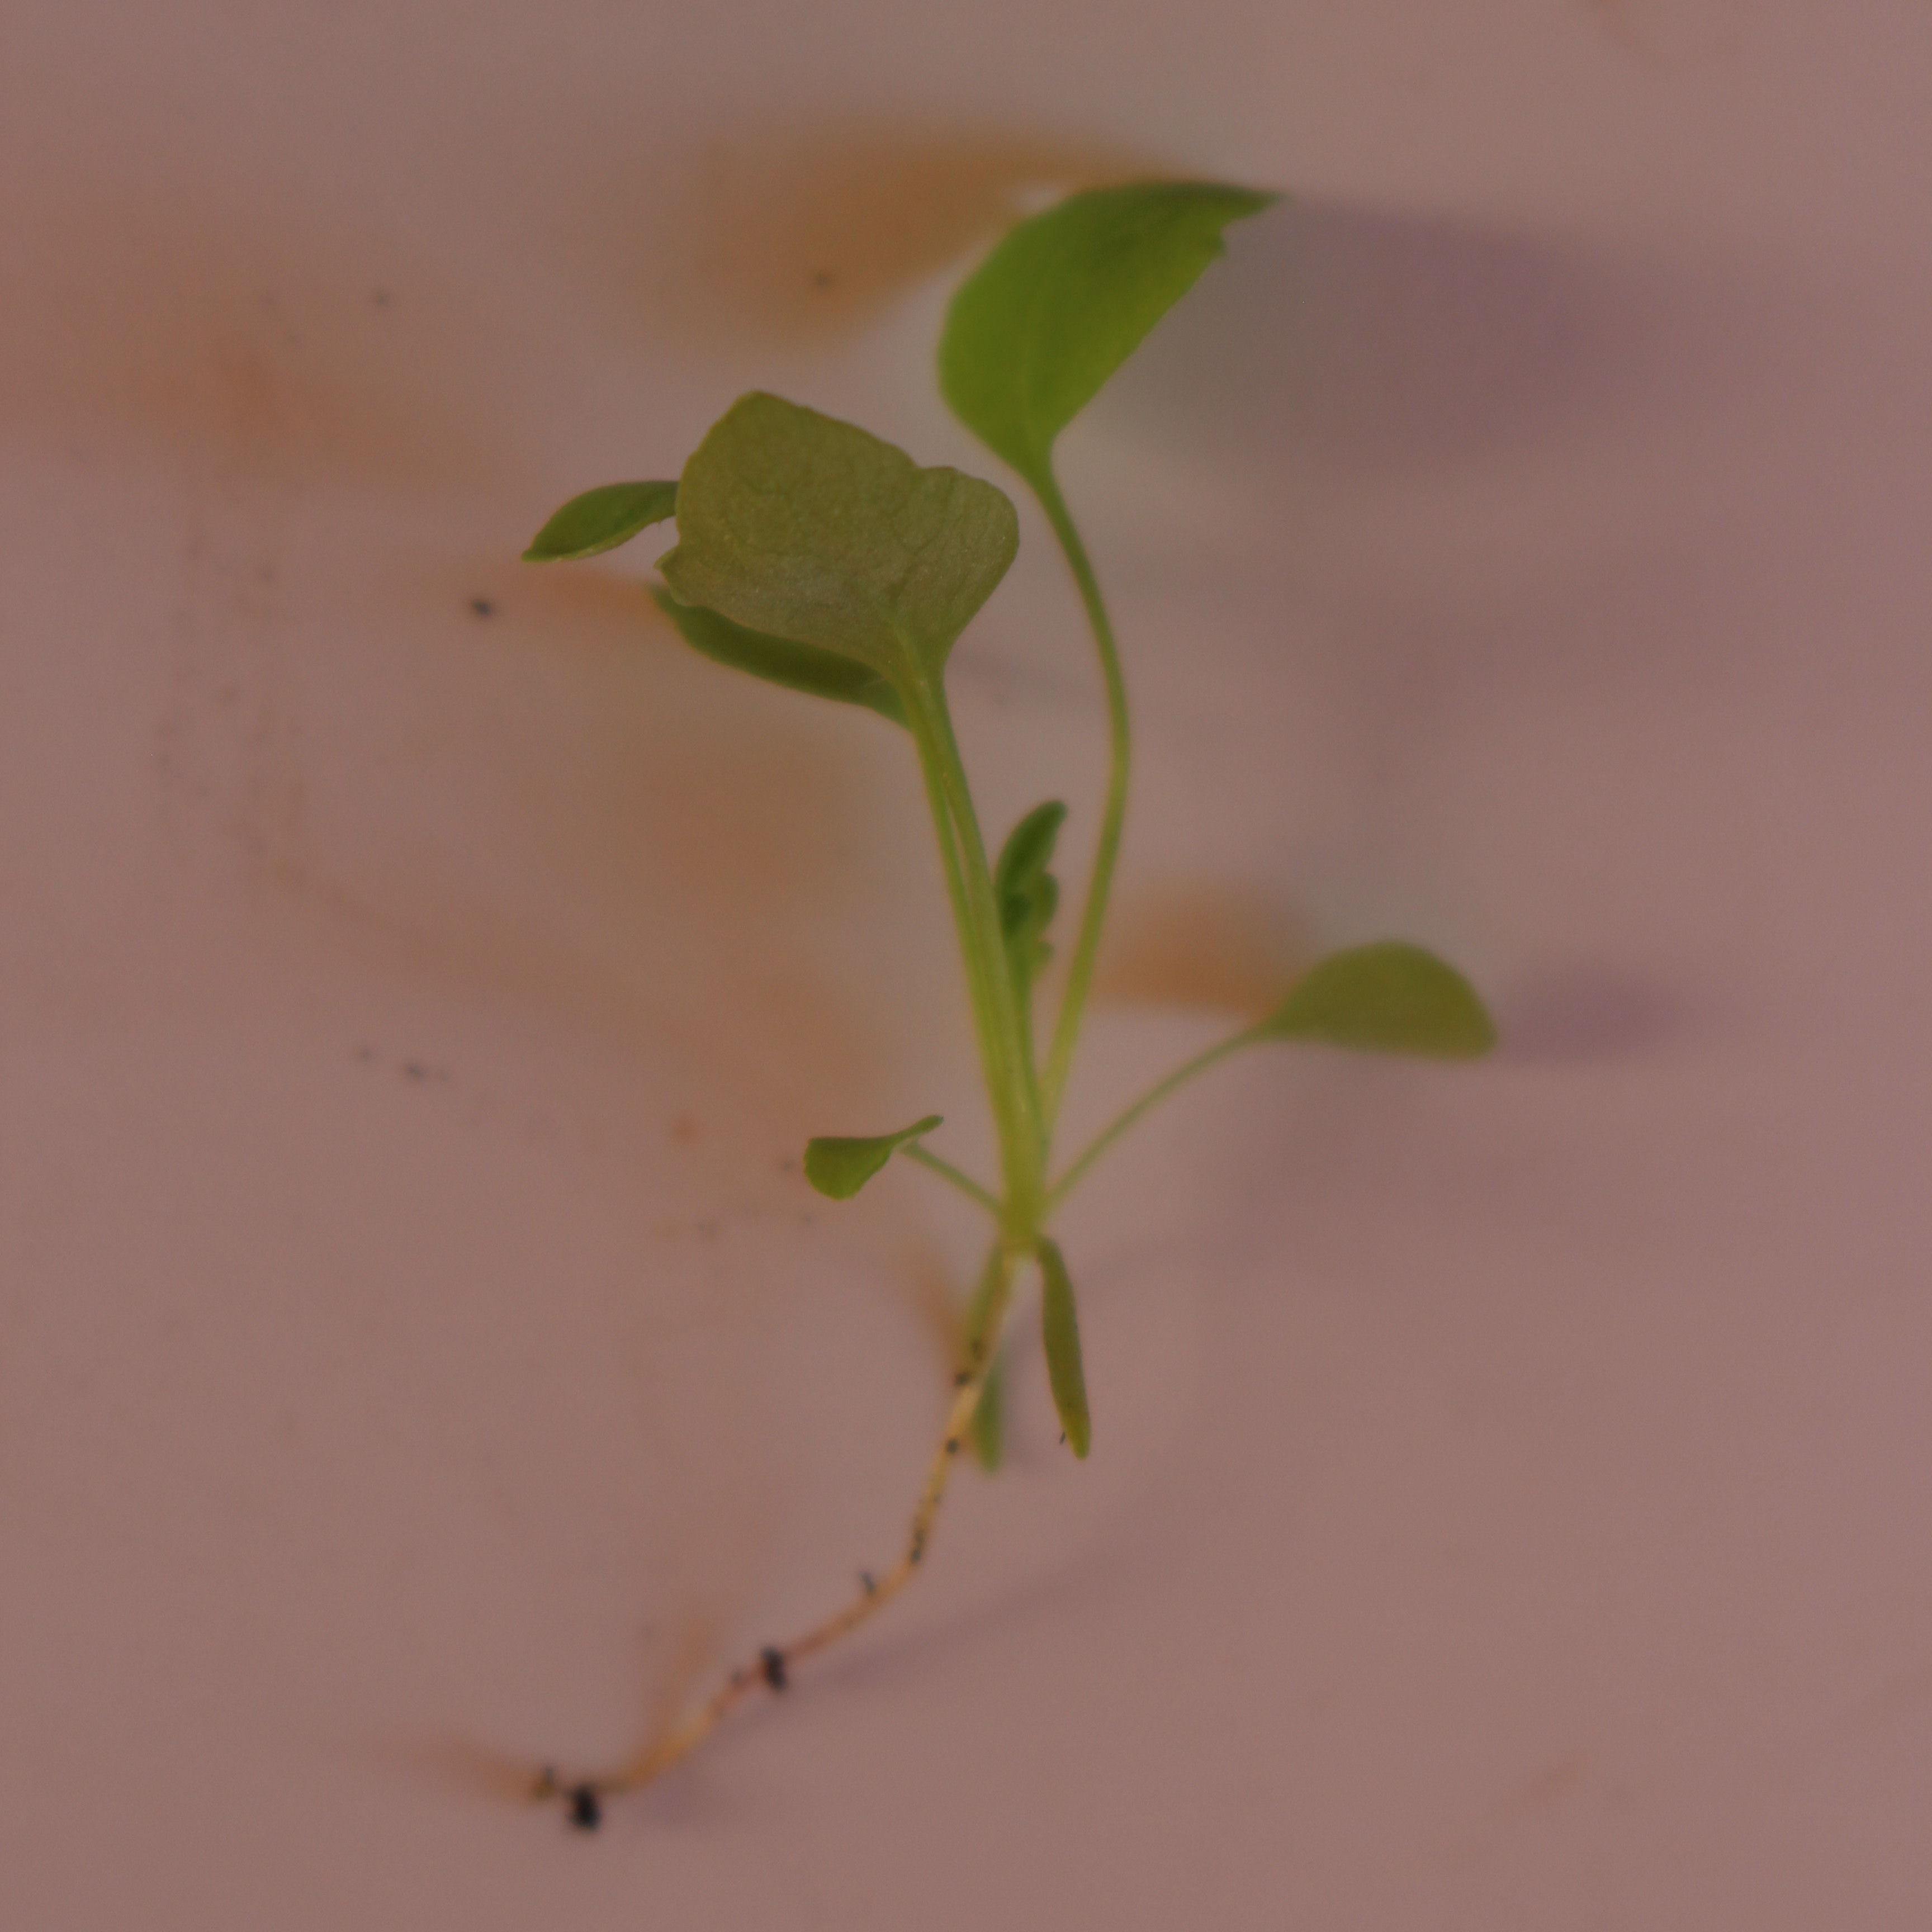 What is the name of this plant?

Papaver rhoeas
